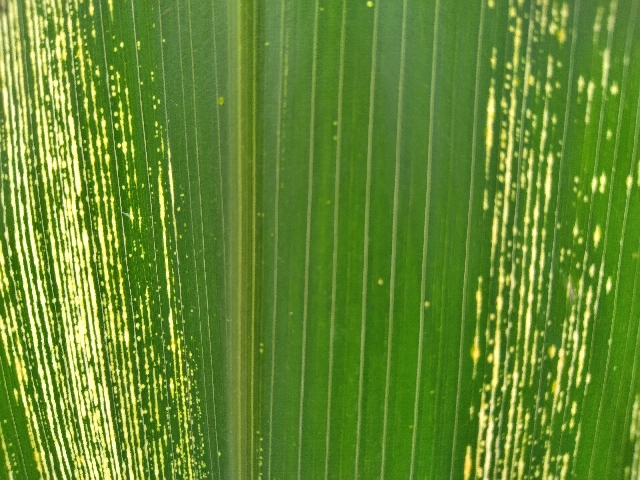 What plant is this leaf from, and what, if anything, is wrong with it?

maize, maize streak virus
